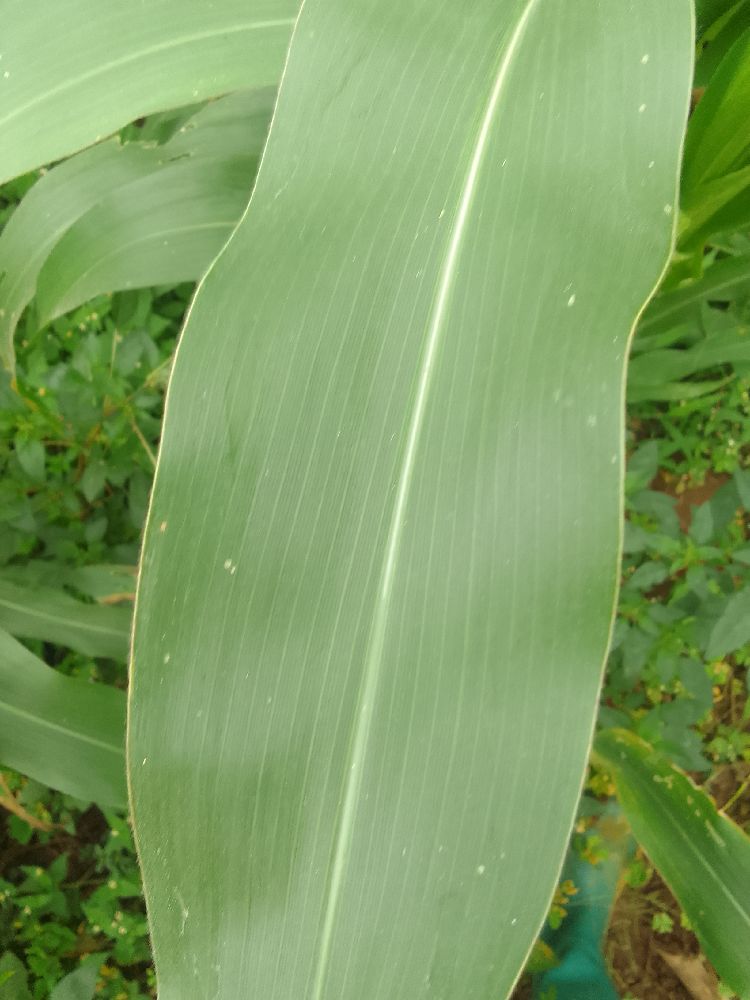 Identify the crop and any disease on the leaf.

maize, healthy
